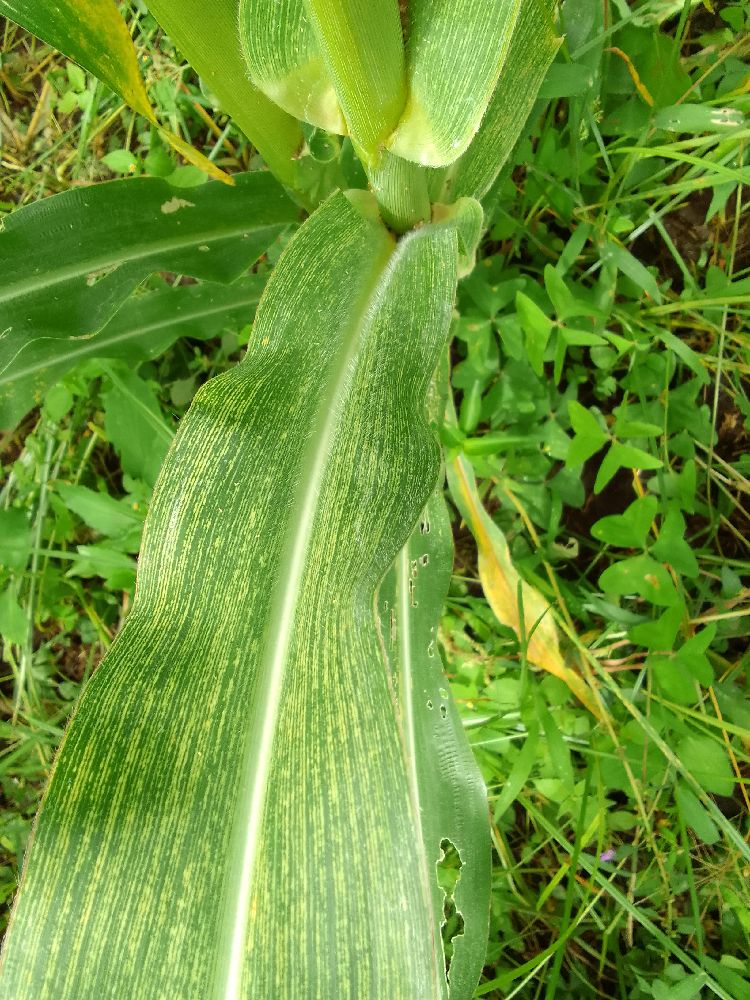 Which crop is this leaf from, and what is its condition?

maize, maize streak virus
